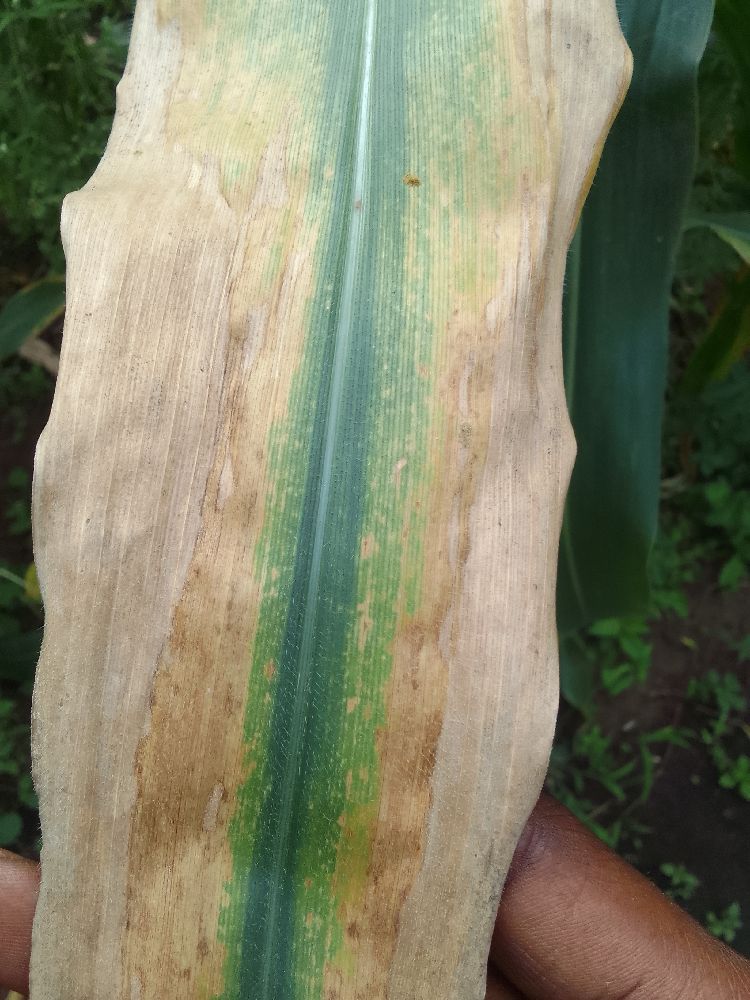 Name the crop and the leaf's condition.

maize, maize lethal necrosis
